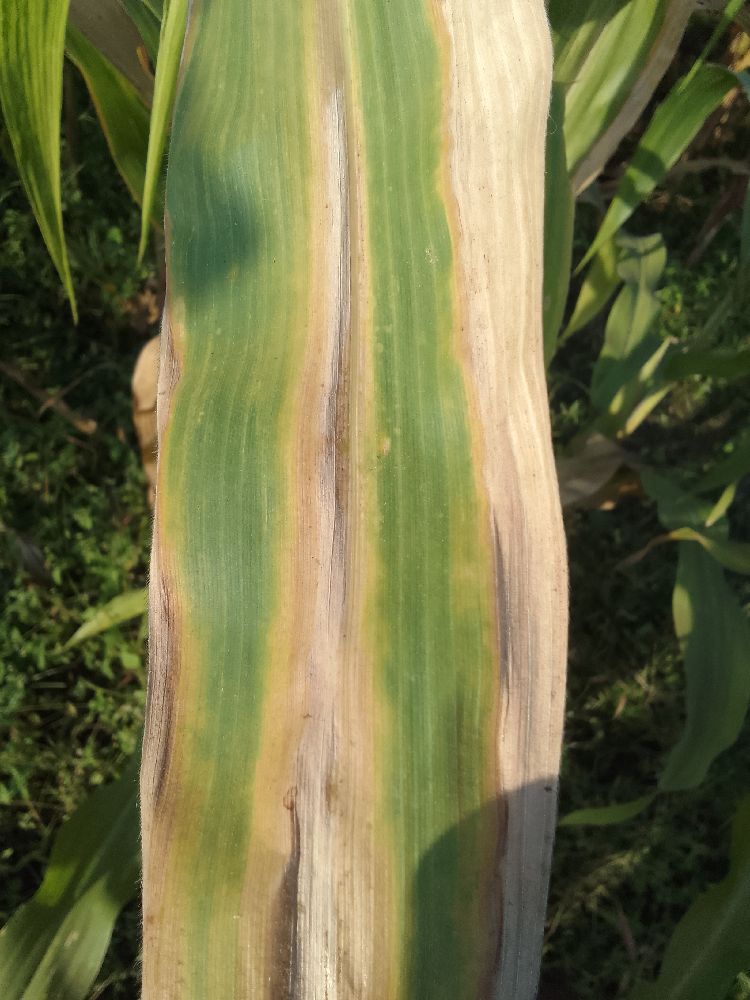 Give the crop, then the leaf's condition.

maize, maize lethal necrosis
